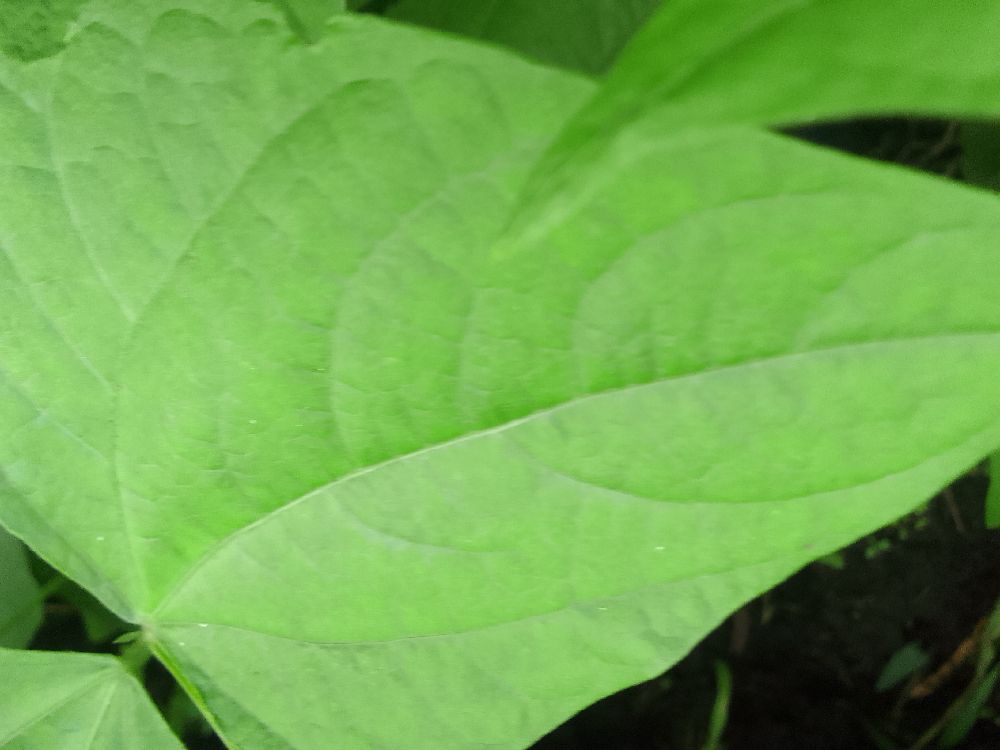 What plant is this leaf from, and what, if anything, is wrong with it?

common bean, healthy
